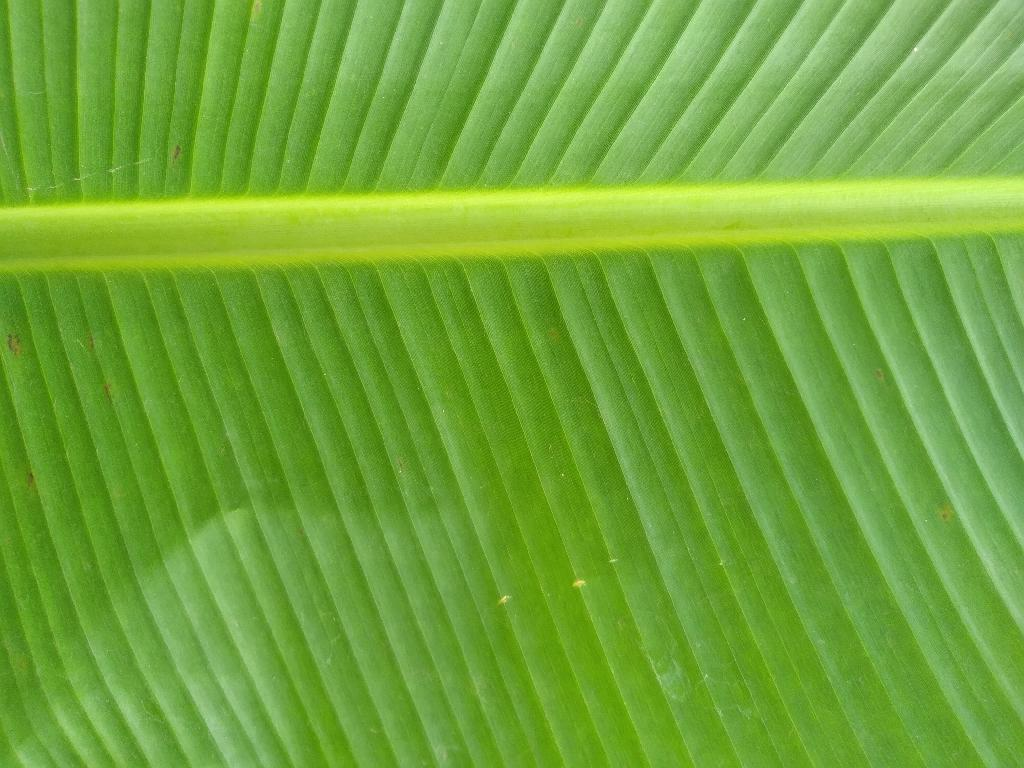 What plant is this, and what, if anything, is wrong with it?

banana, healthy
